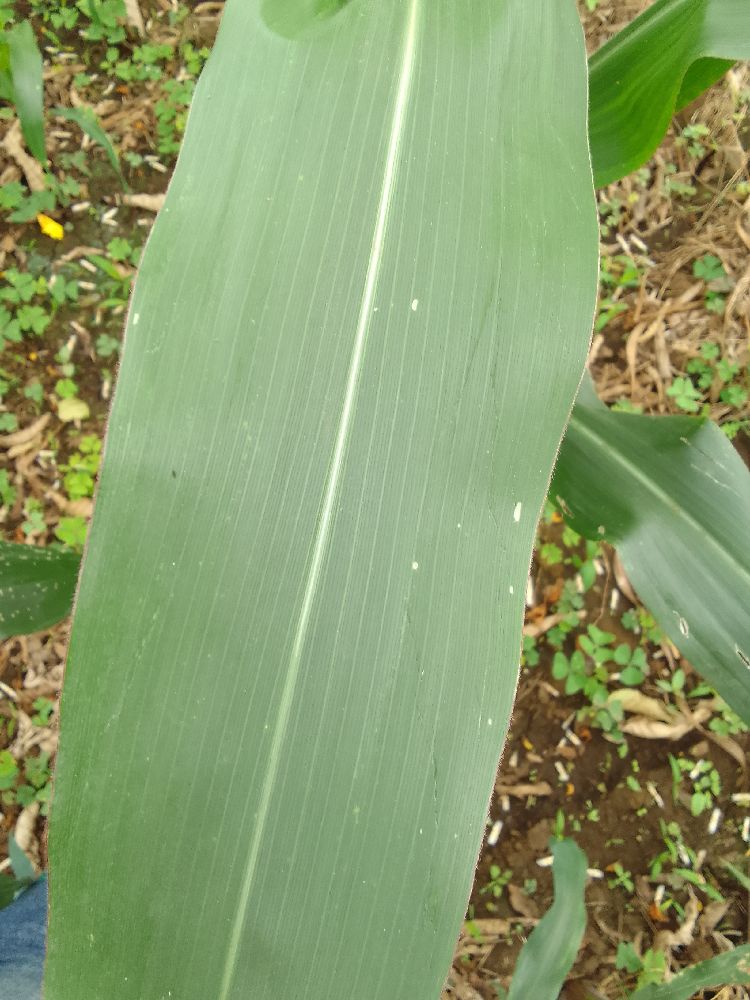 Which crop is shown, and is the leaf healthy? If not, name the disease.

maize, healthy
